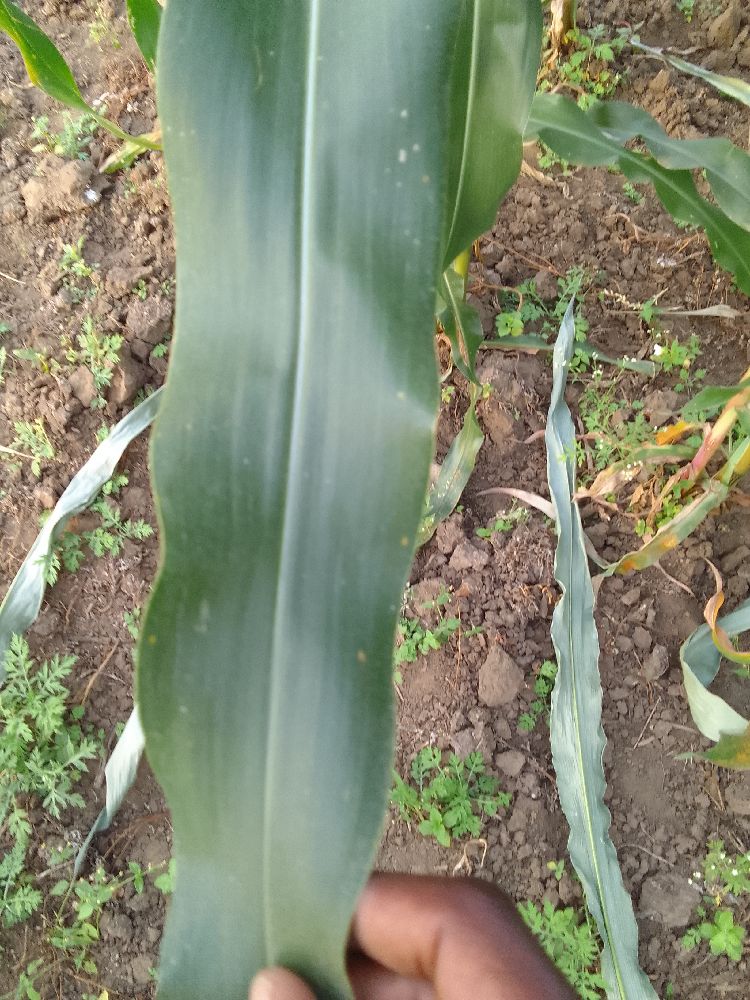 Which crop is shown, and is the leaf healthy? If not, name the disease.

maize, healthy
